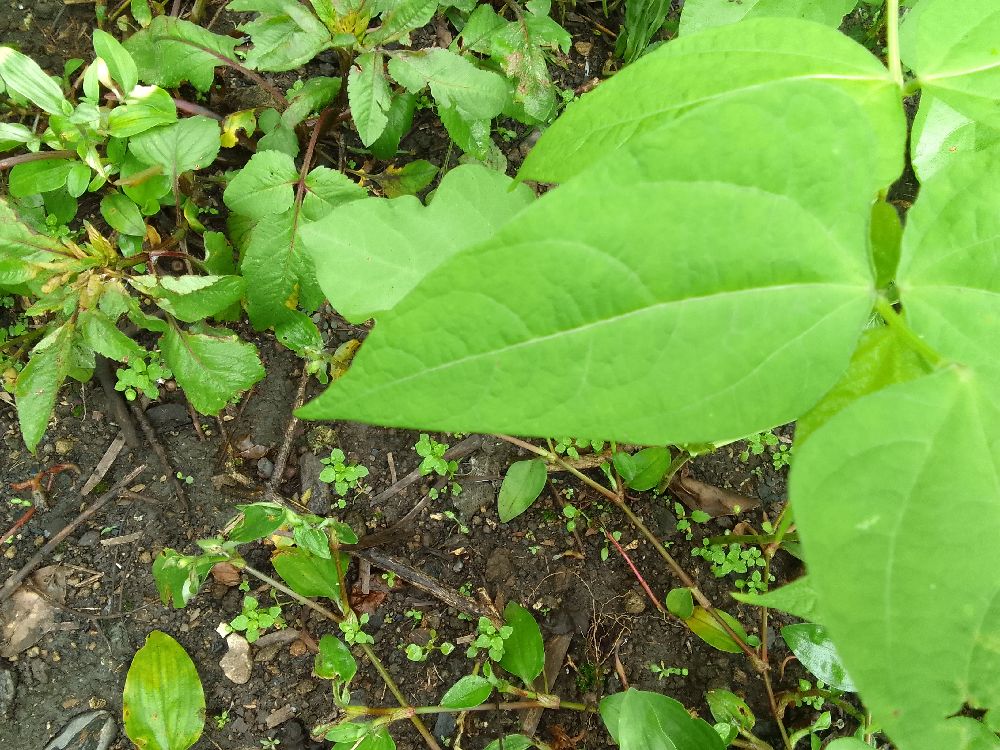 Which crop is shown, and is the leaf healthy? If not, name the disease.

common bean, healthy
